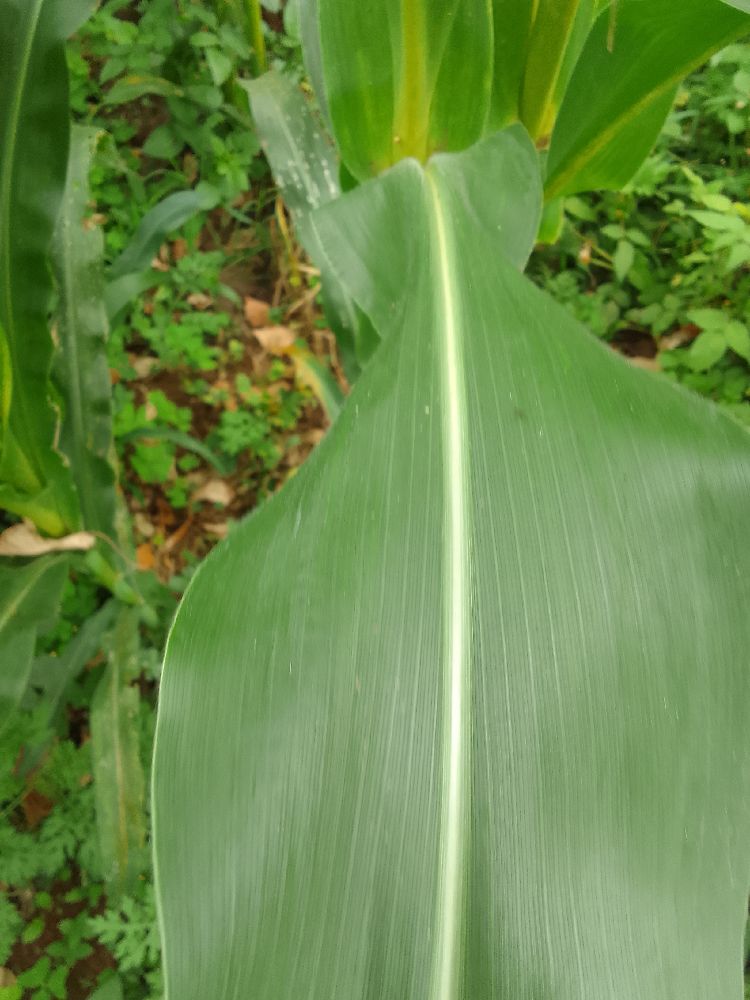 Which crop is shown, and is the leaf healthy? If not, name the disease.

maize, healthy
